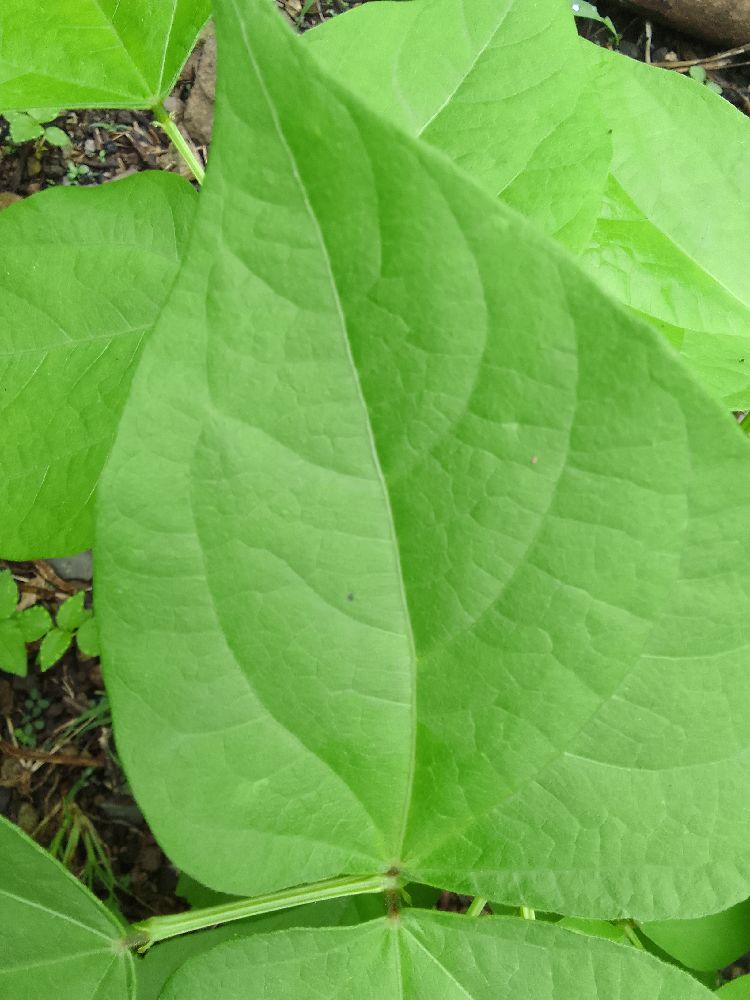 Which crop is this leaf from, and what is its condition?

common bean, healthy
